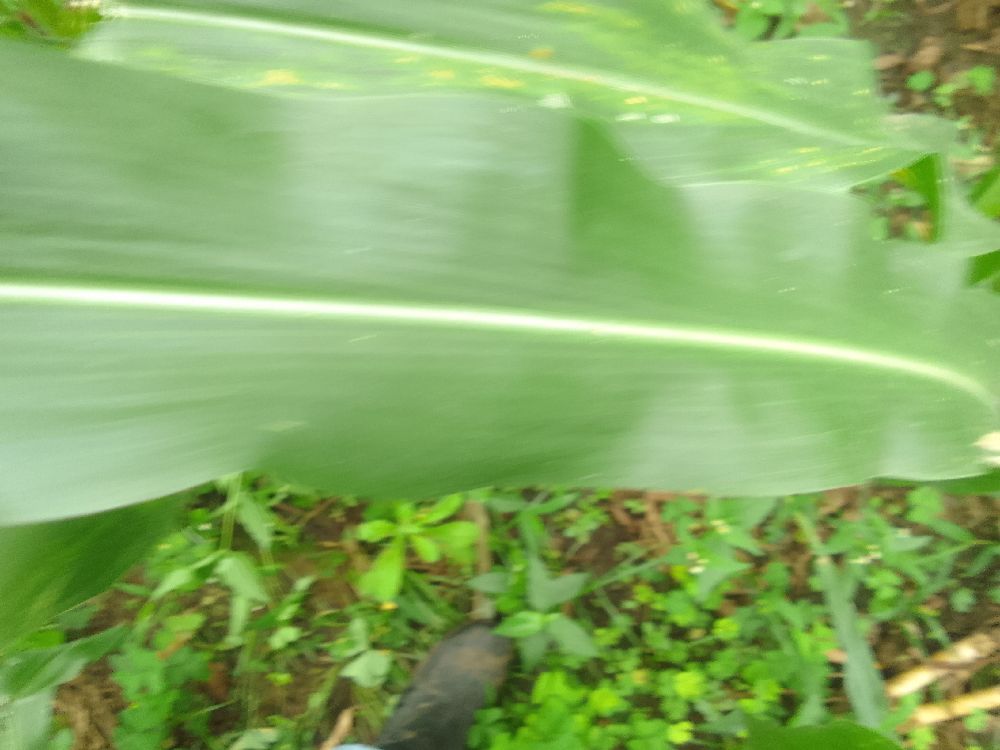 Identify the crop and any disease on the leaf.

maize, healthy
